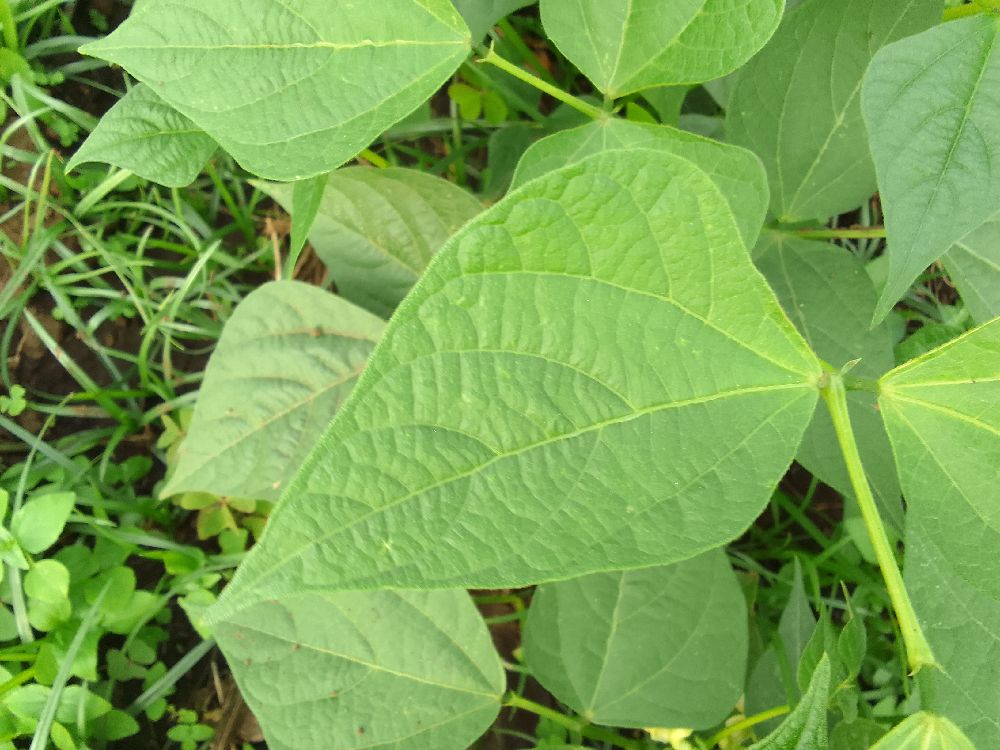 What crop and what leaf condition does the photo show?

common bean, healthy
